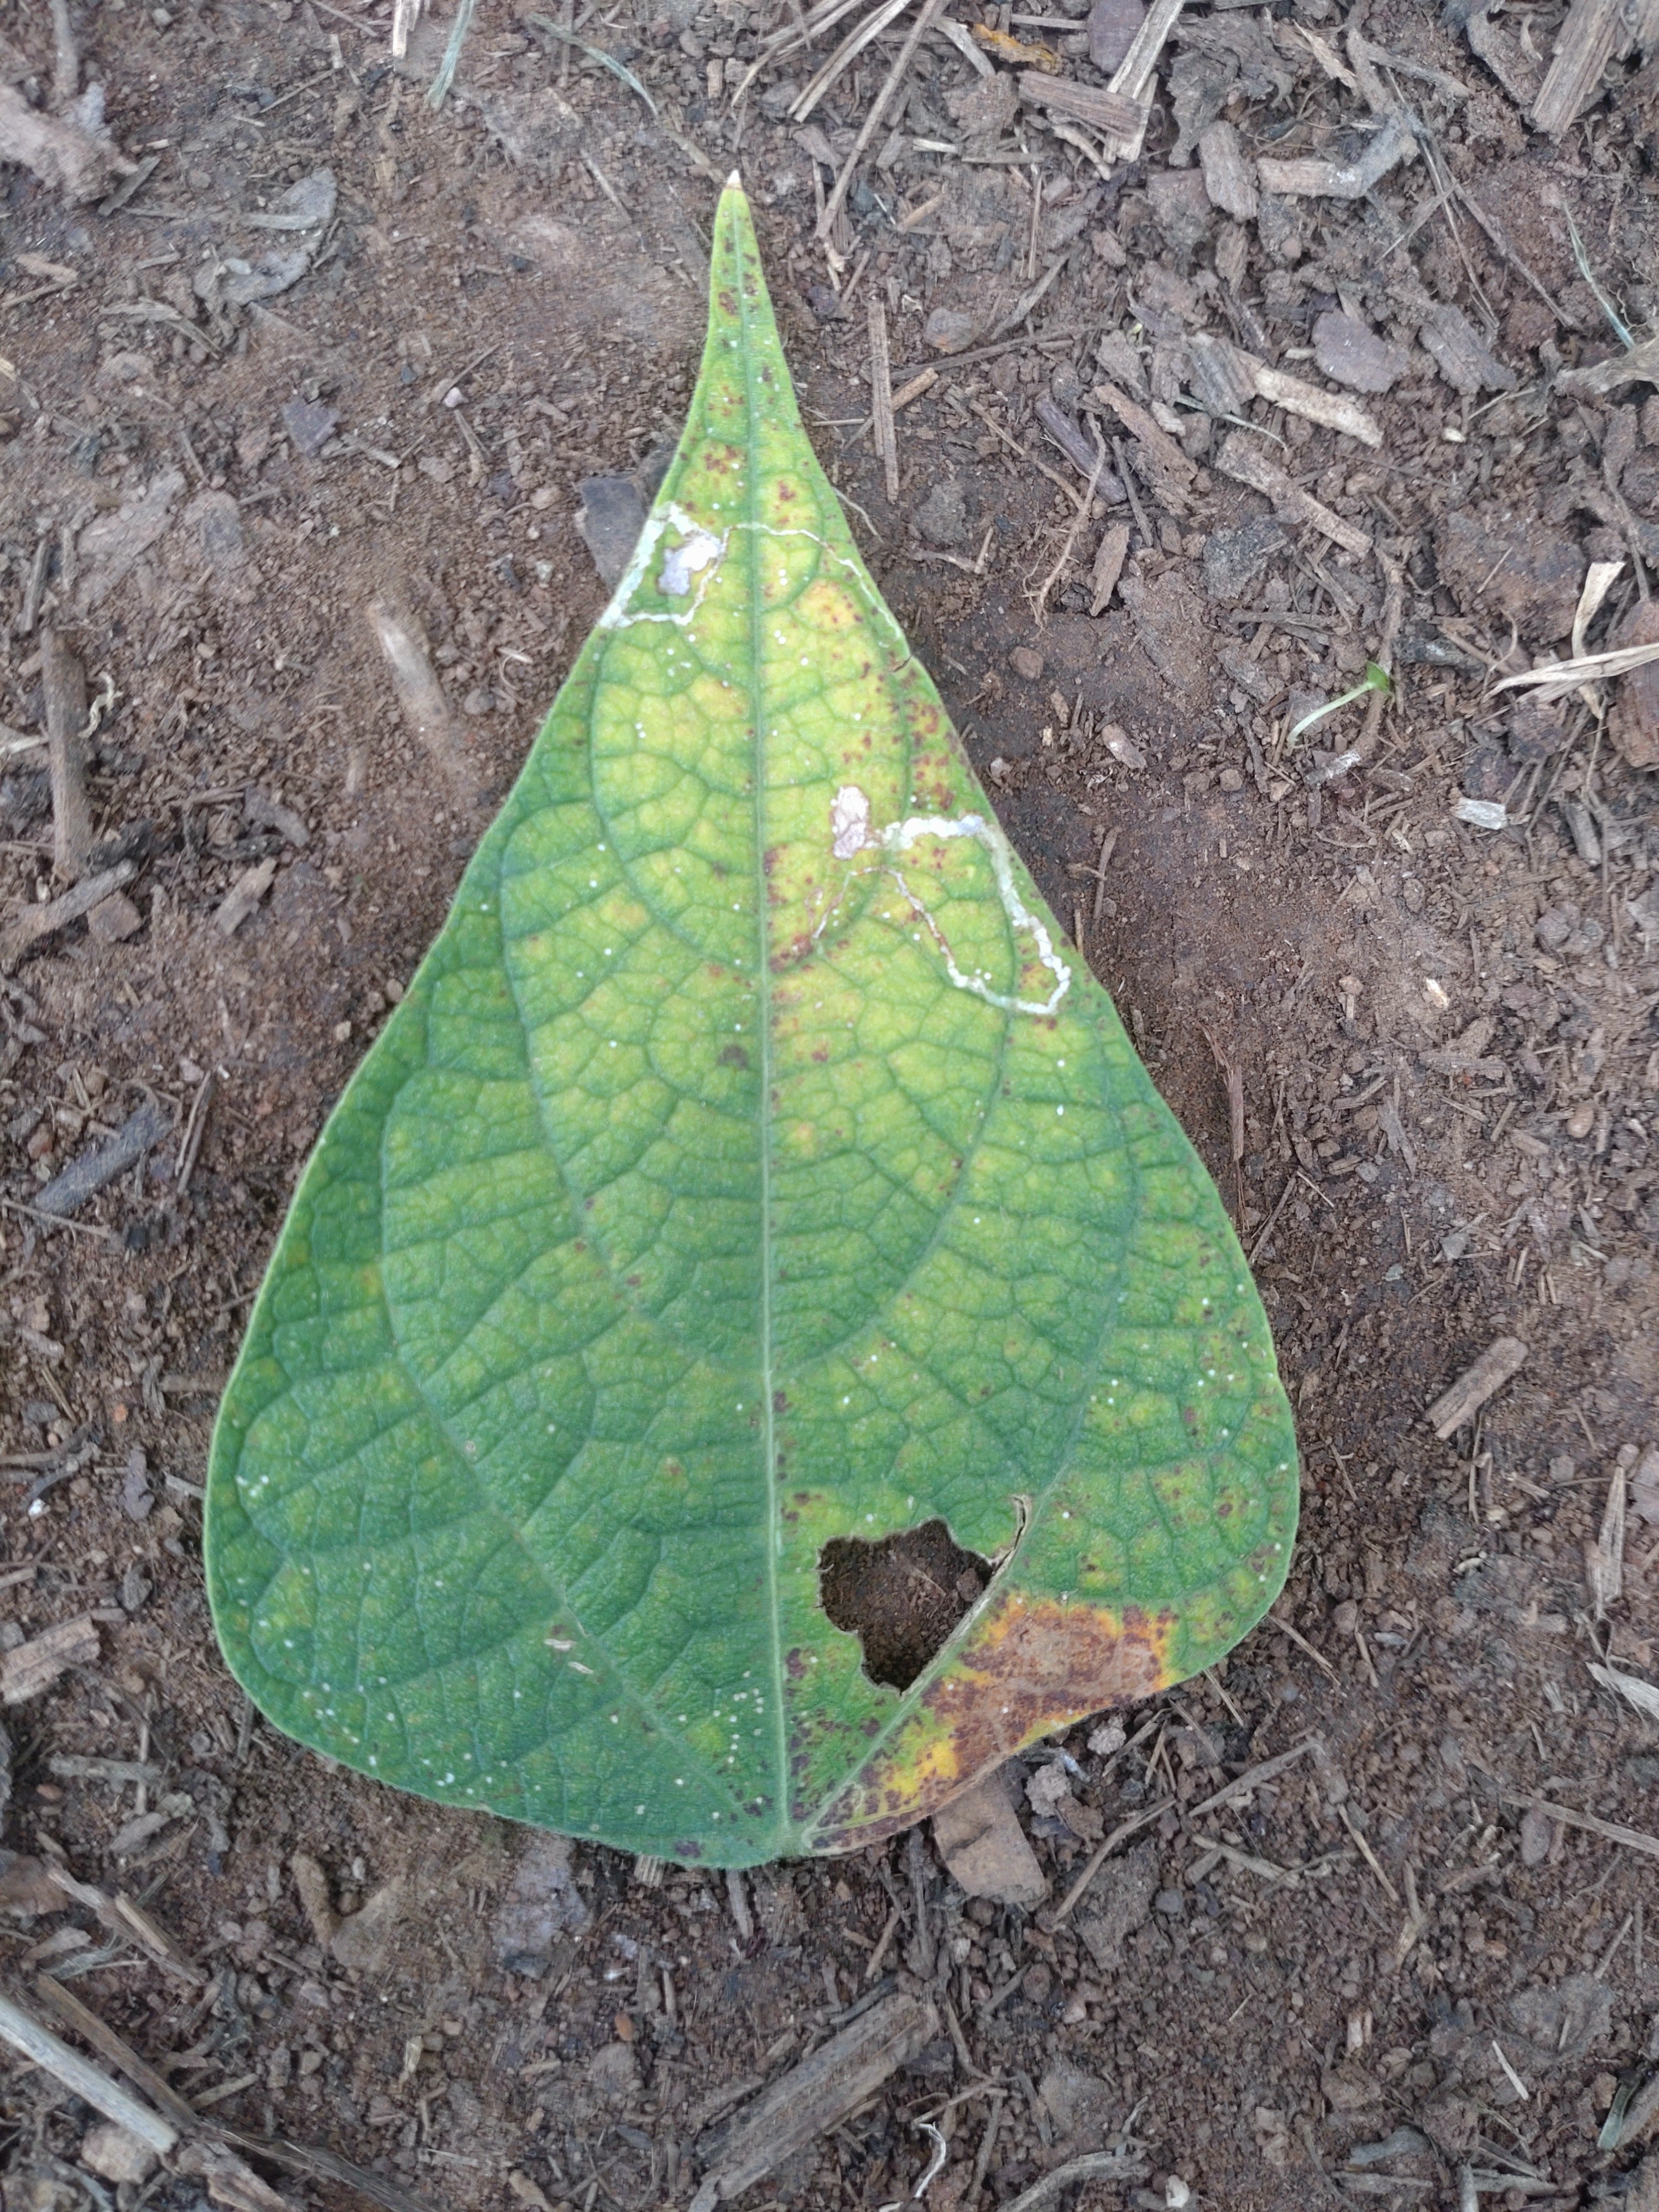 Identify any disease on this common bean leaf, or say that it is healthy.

rust
